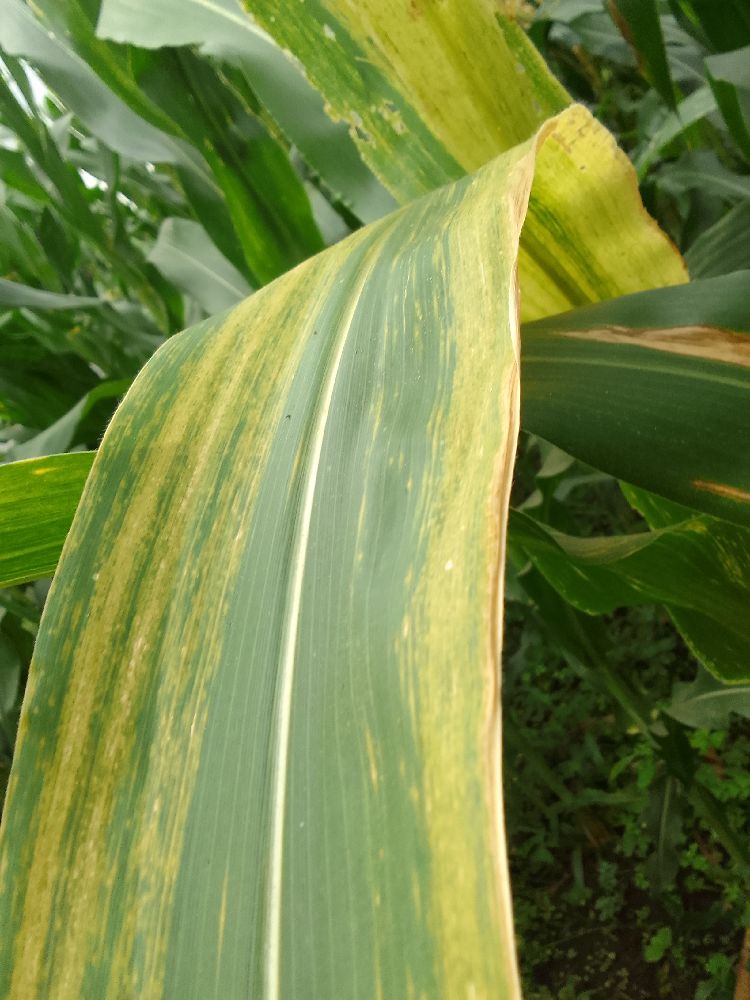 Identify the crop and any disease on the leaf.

maize, maize lethal necrosis
